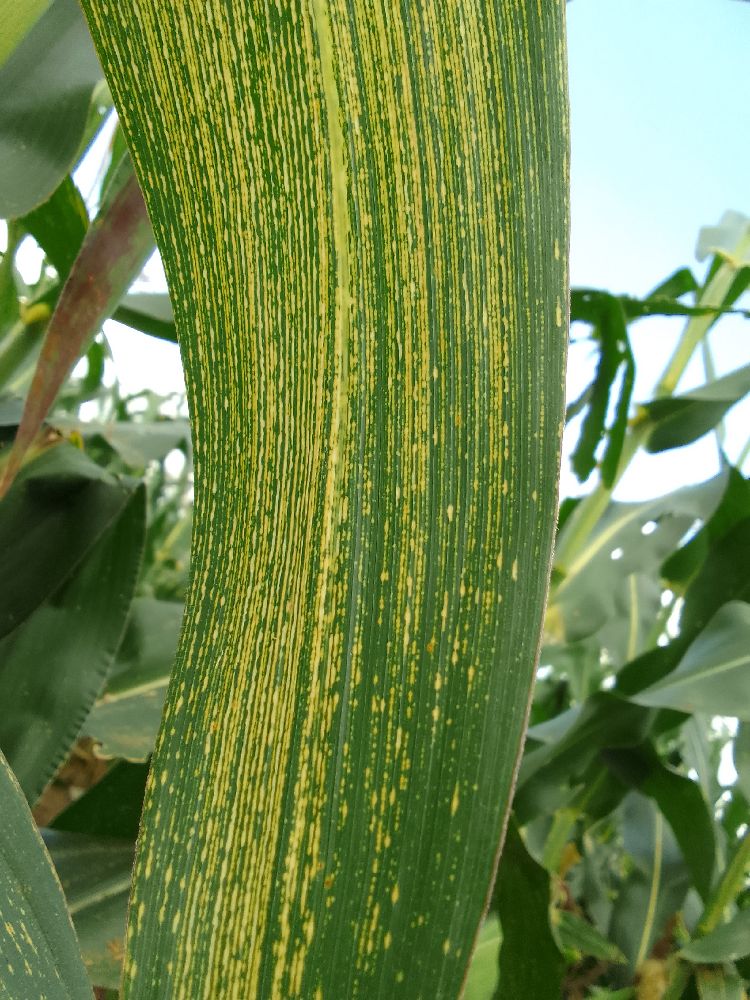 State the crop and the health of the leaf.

maize, maize streak virus
